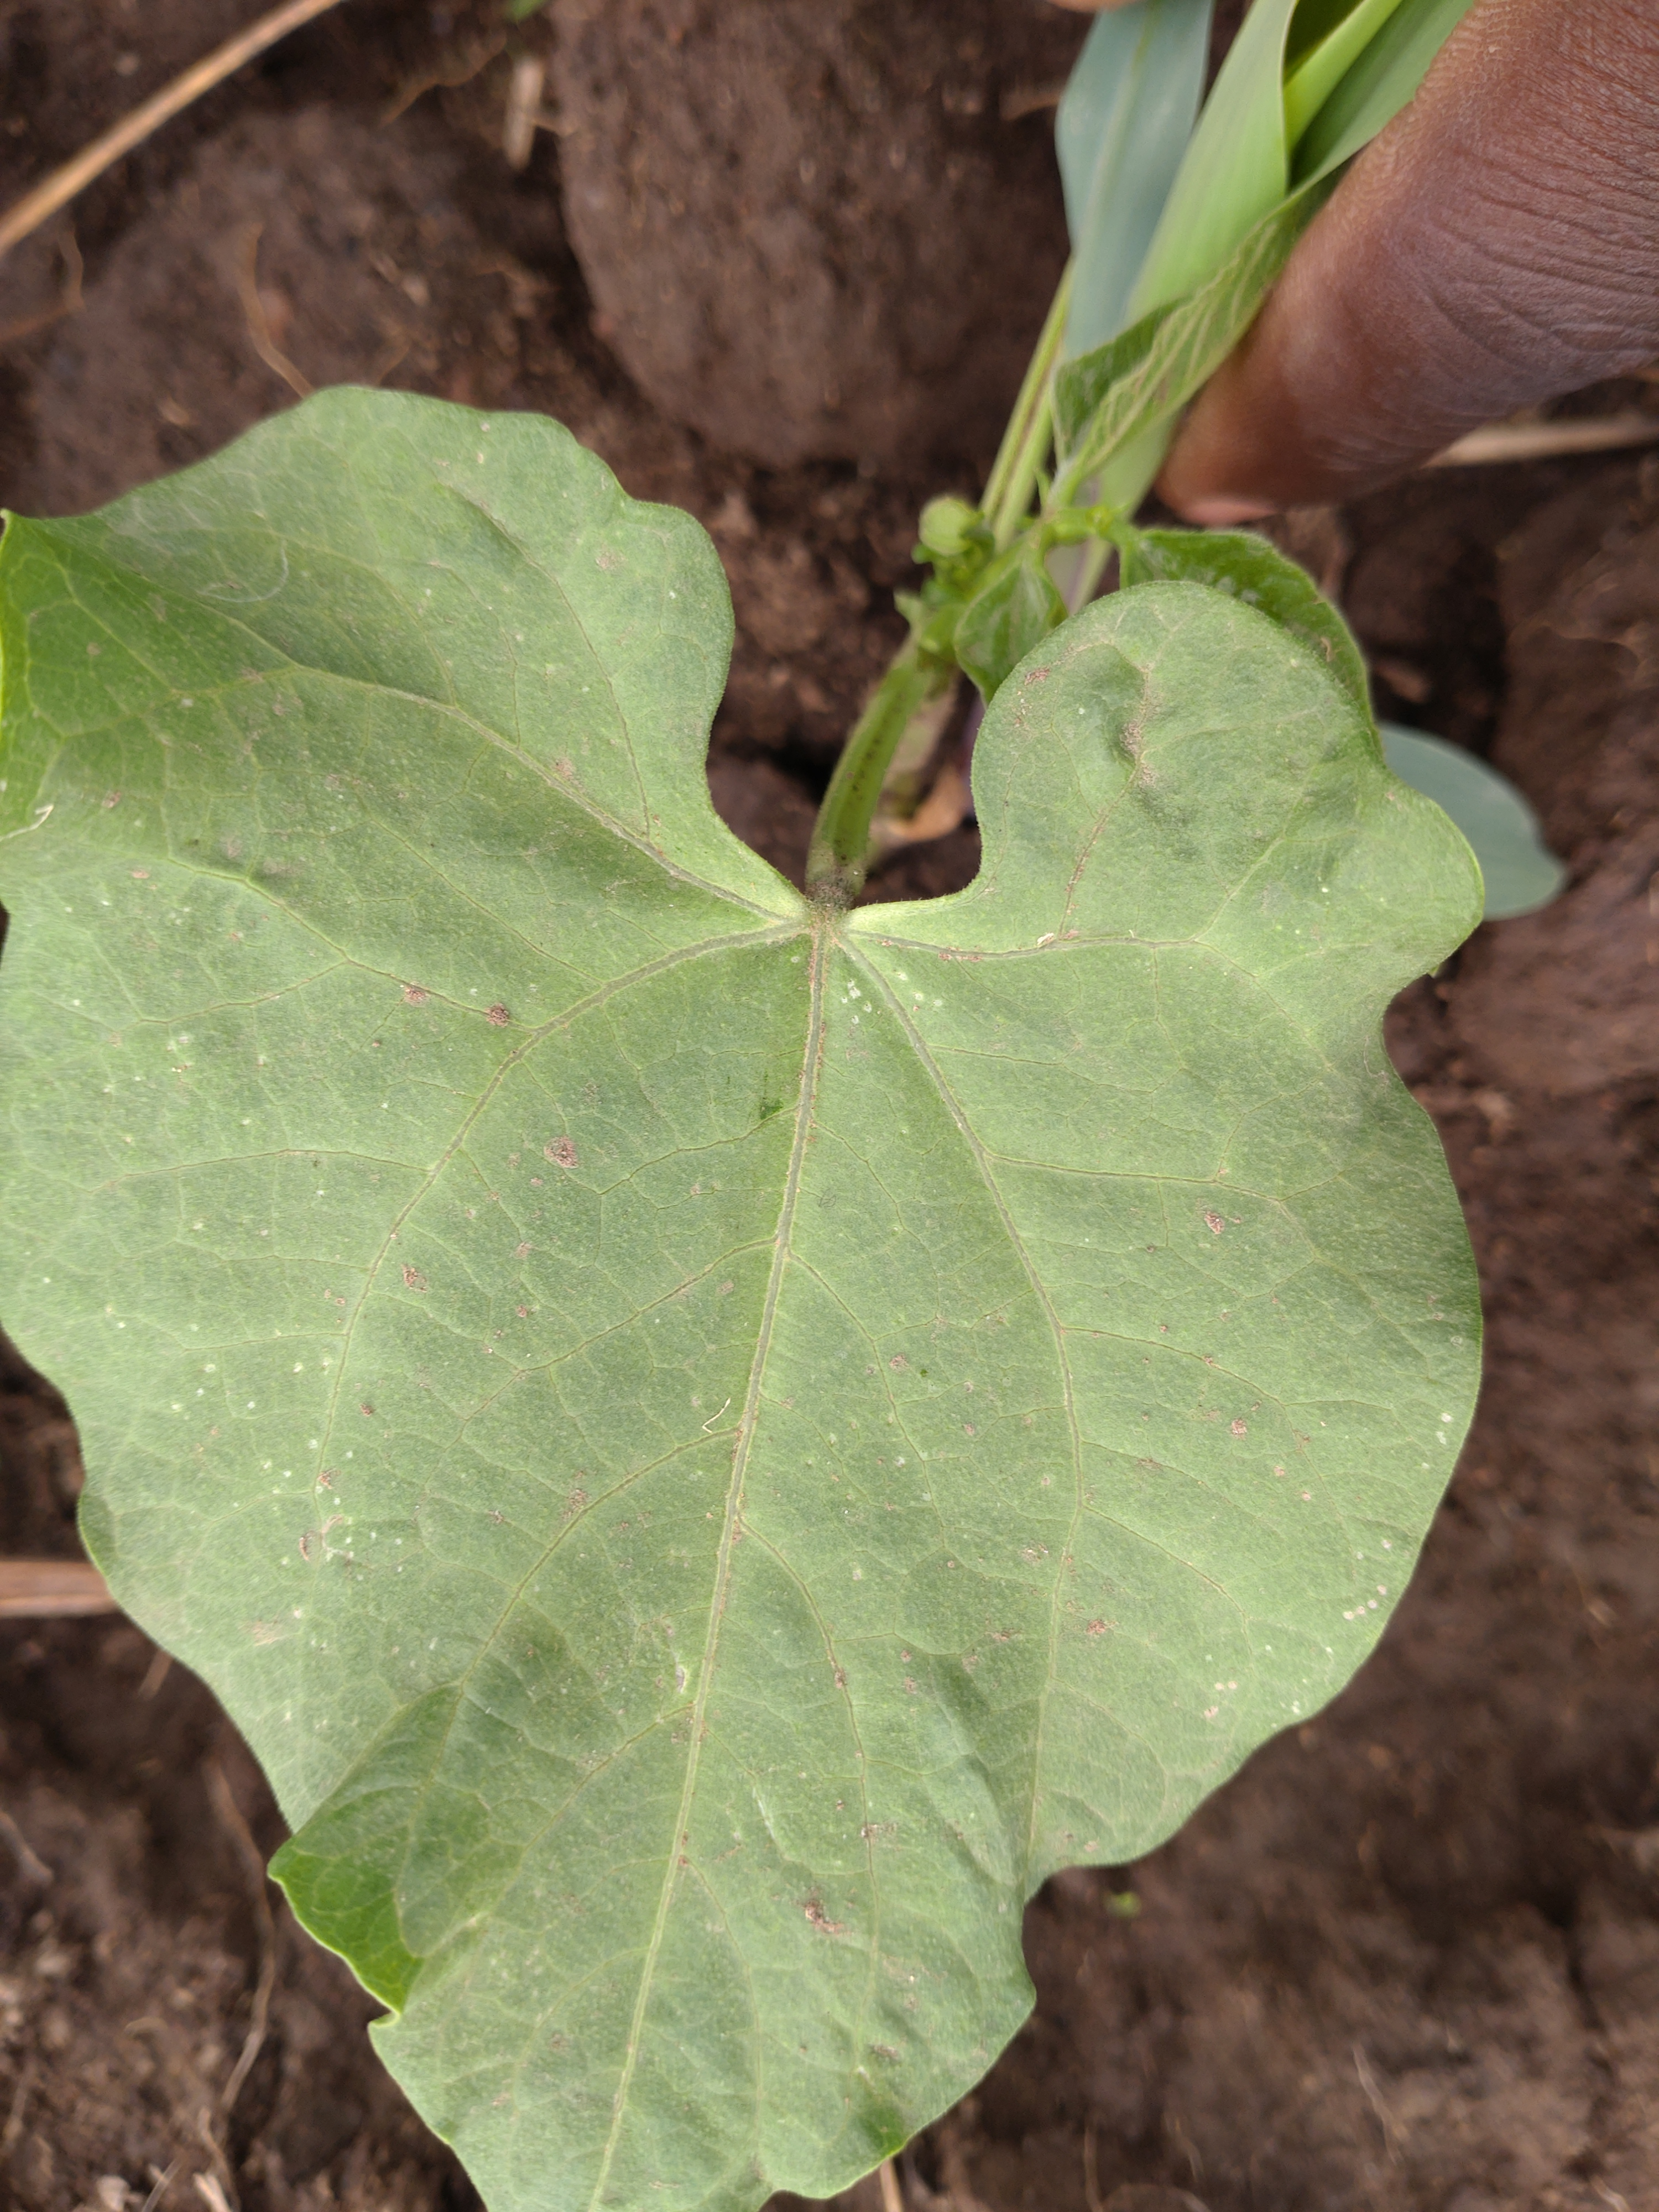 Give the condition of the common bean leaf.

healthy
